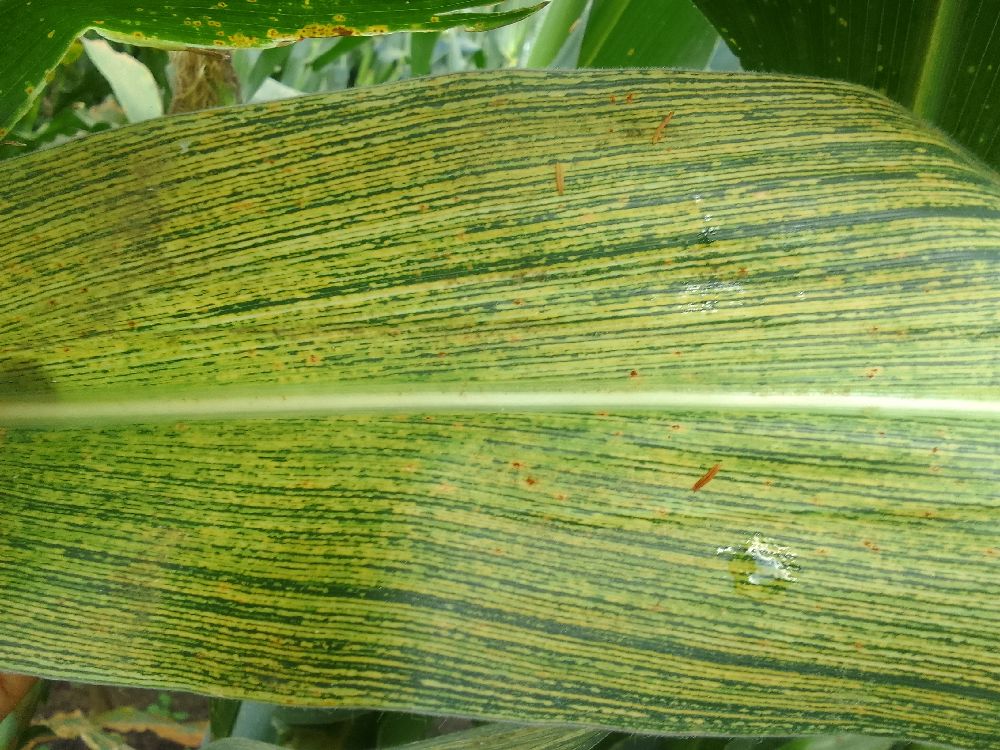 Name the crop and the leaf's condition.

maize, maize streak virus
